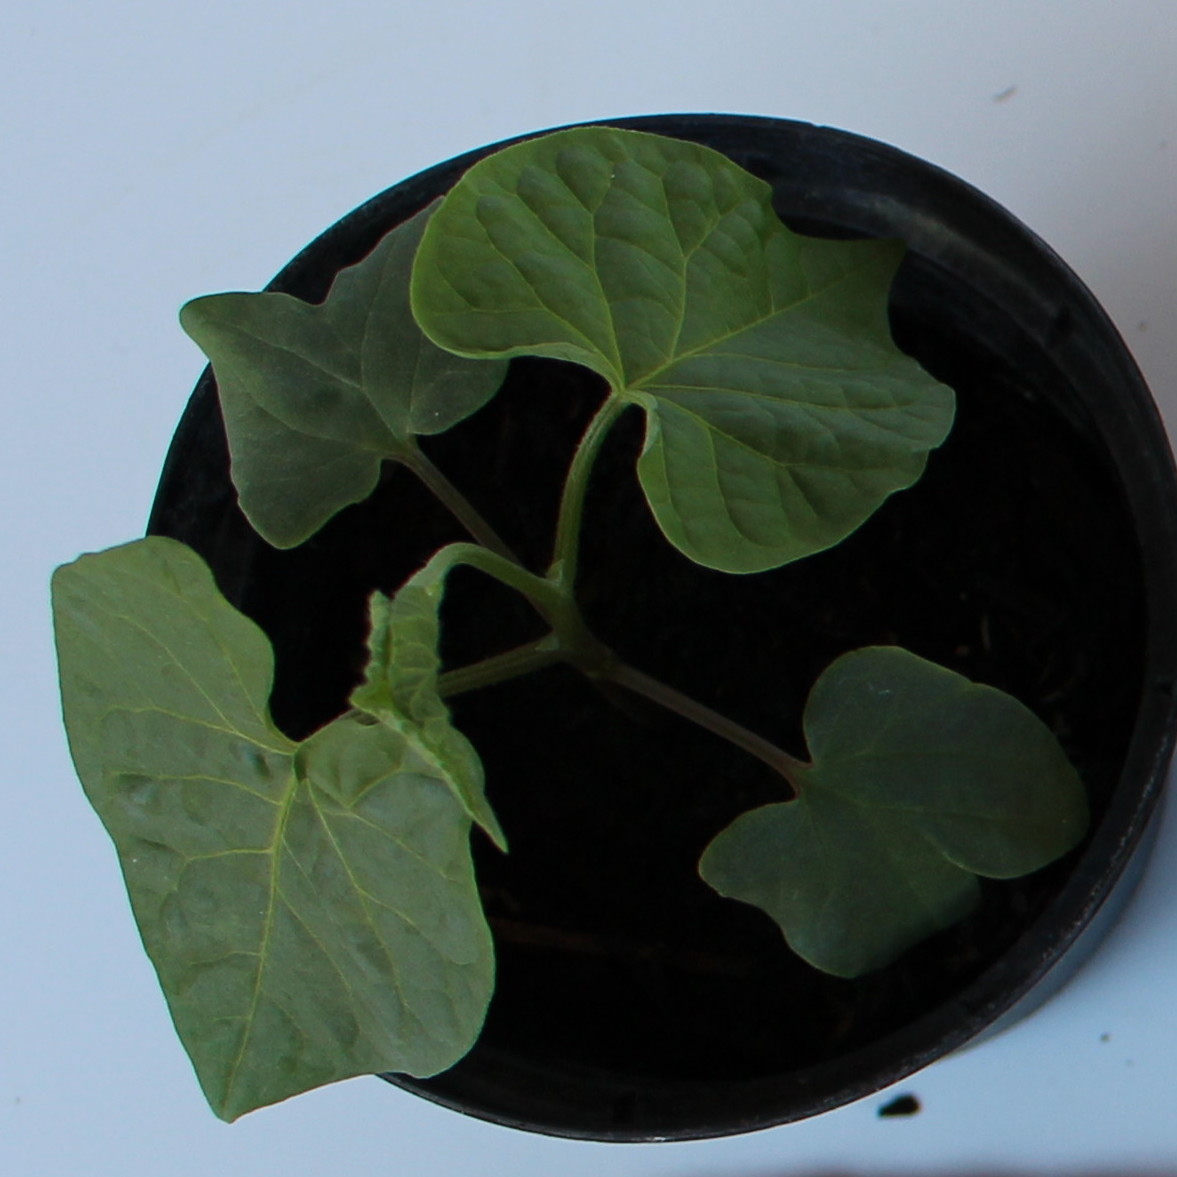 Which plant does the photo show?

Convolvulus arvensis
